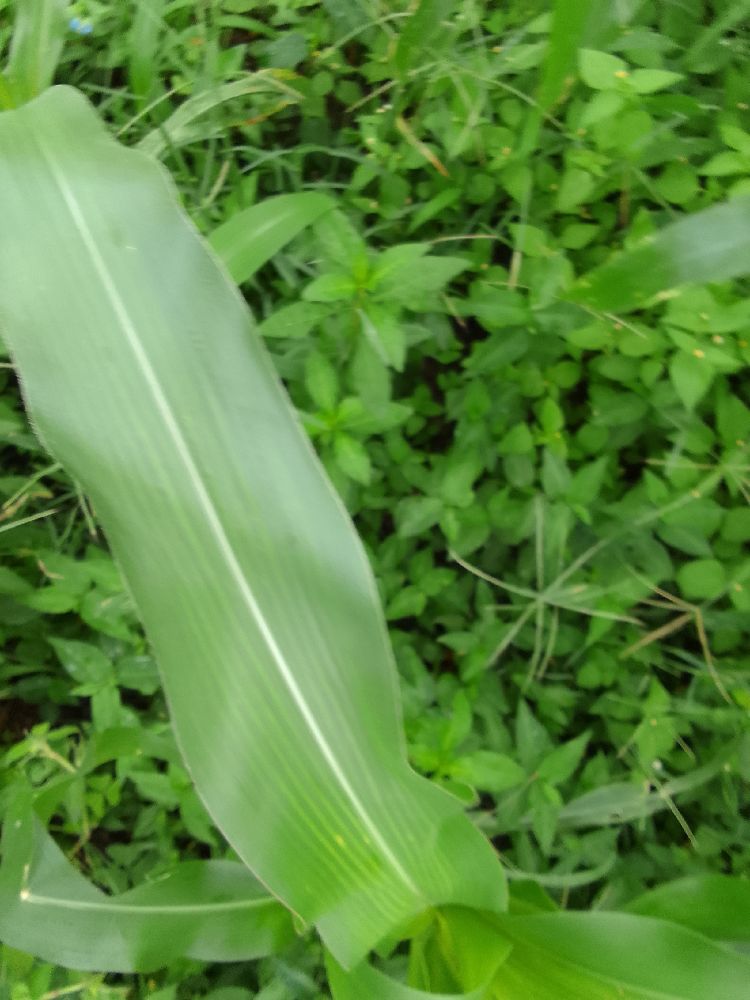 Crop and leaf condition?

maize, healthy
